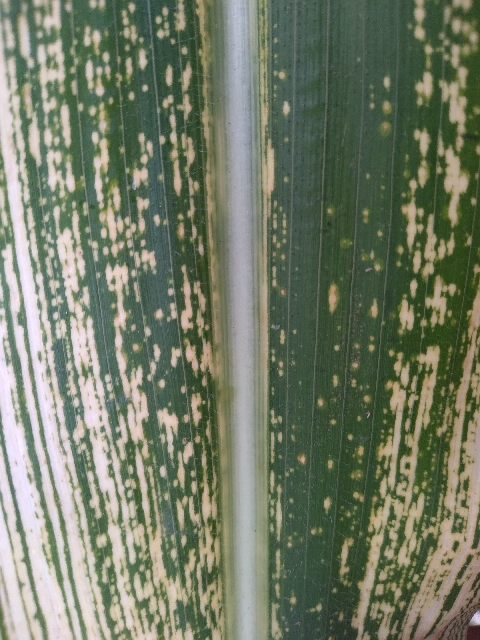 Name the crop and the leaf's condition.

maize, maize streak virus
